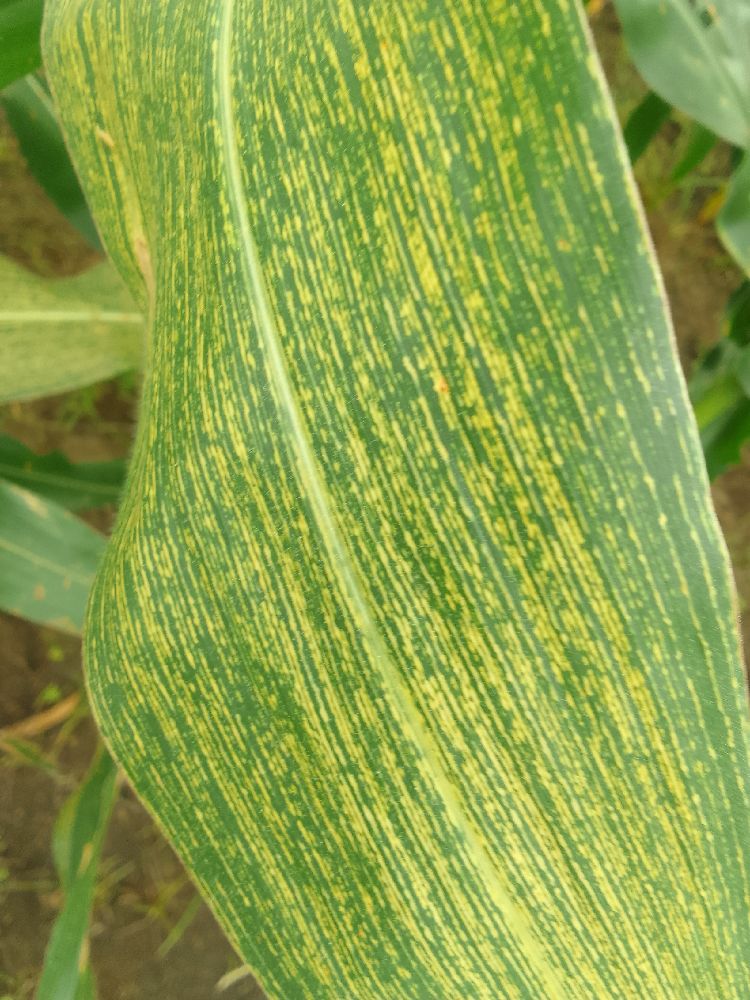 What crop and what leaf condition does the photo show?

maize, maize streak virus
